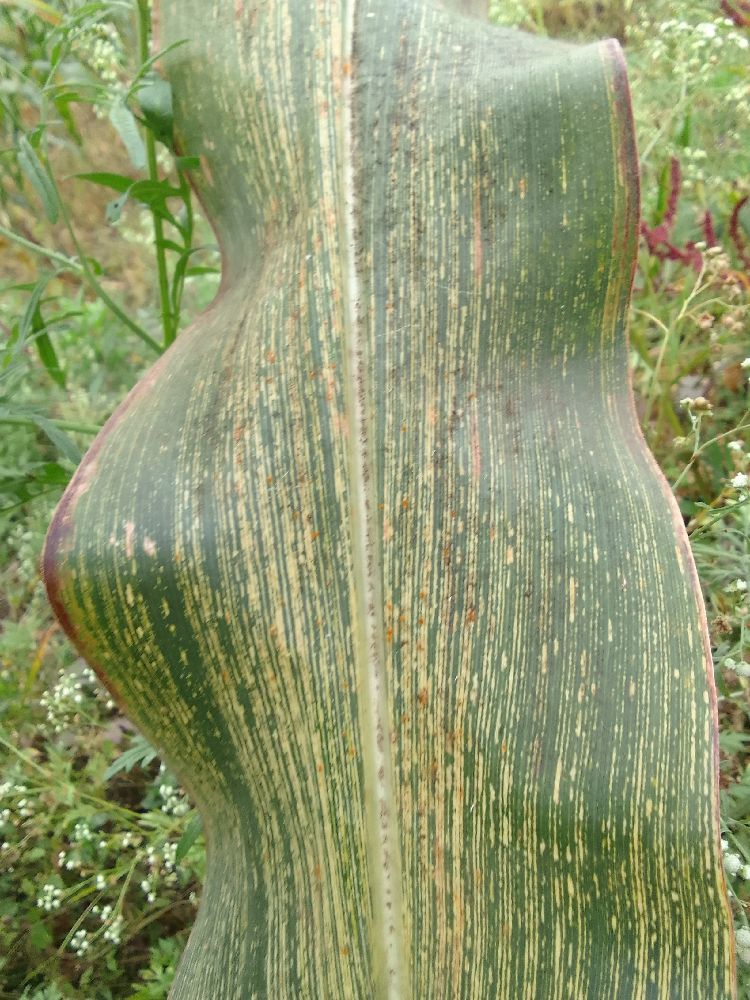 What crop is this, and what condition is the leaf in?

maize, maize streak virus
